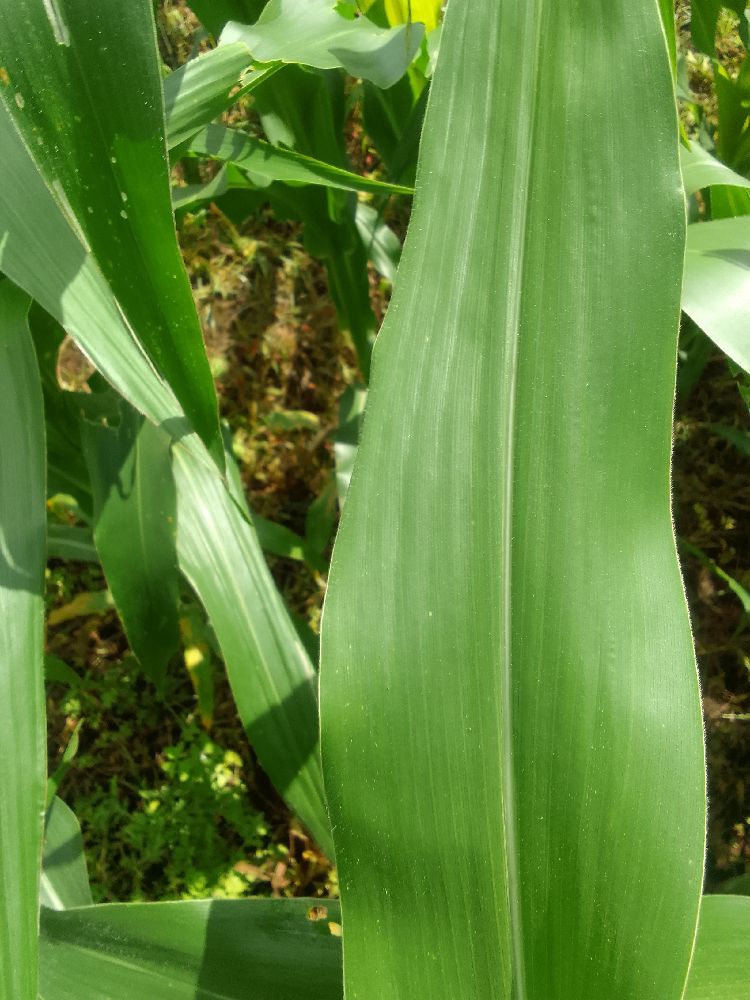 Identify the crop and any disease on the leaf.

maize, healthy
